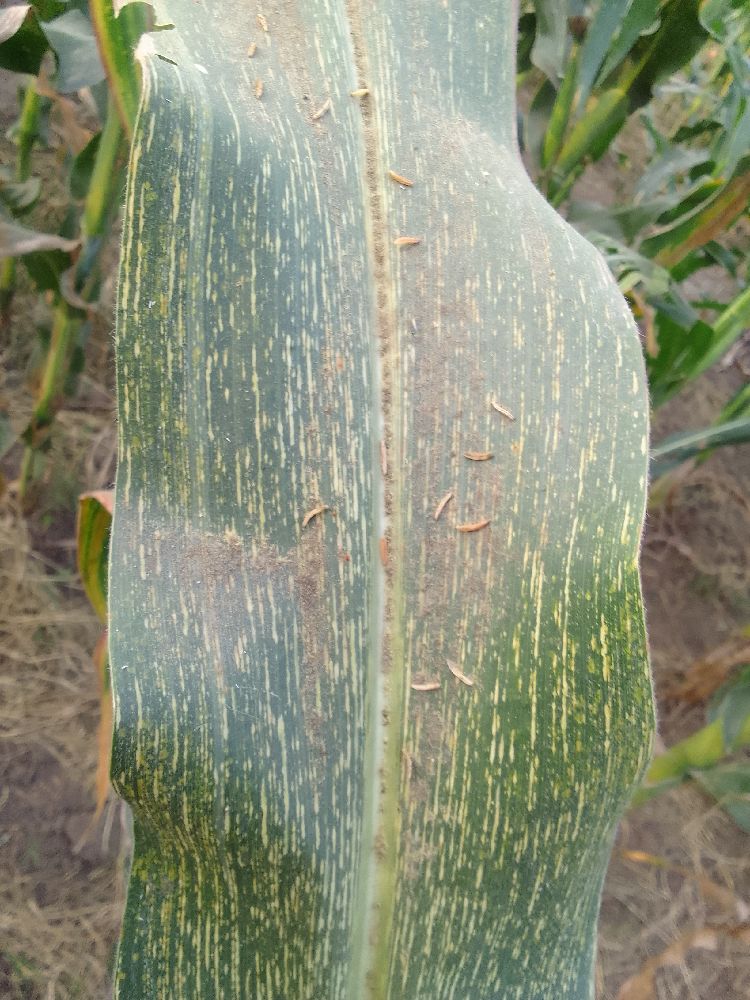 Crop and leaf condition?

maize, maize streak virus
